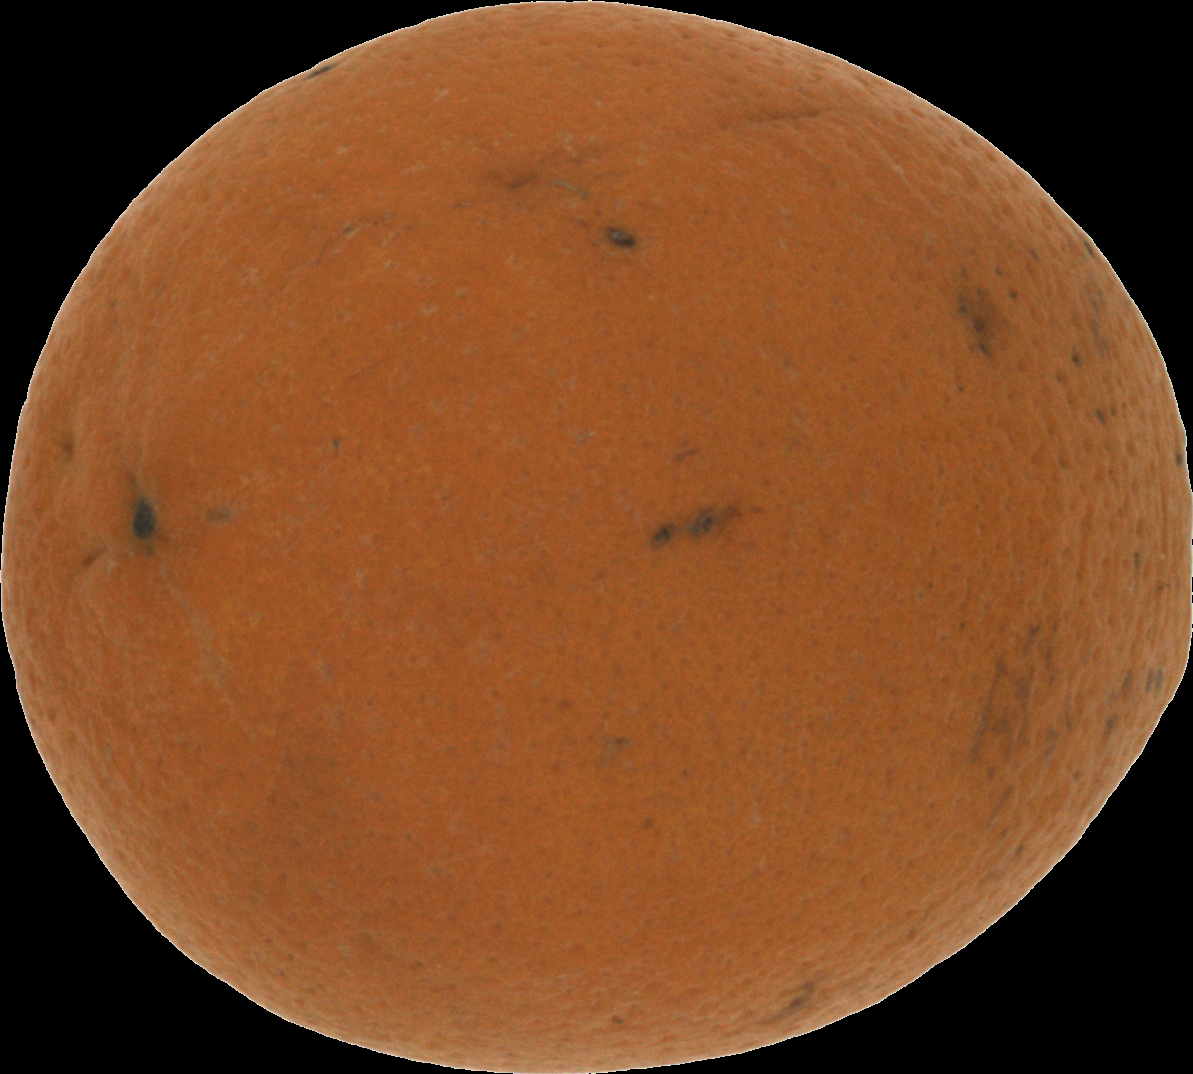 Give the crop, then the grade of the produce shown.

orange, bad
